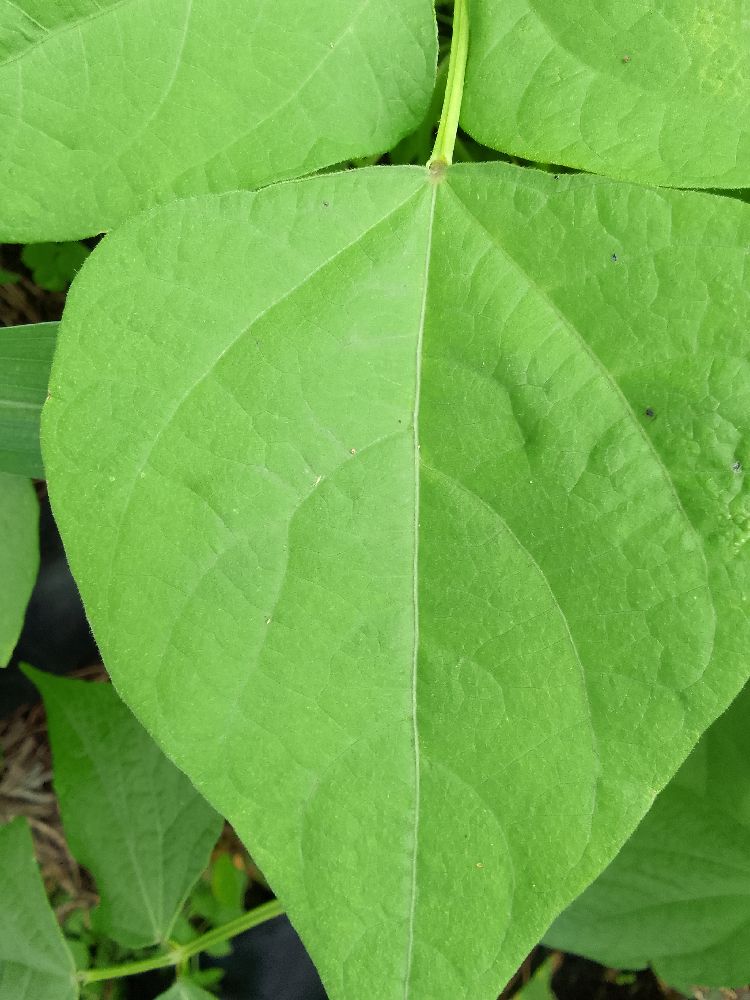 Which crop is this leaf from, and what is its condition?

common bean, healthy
